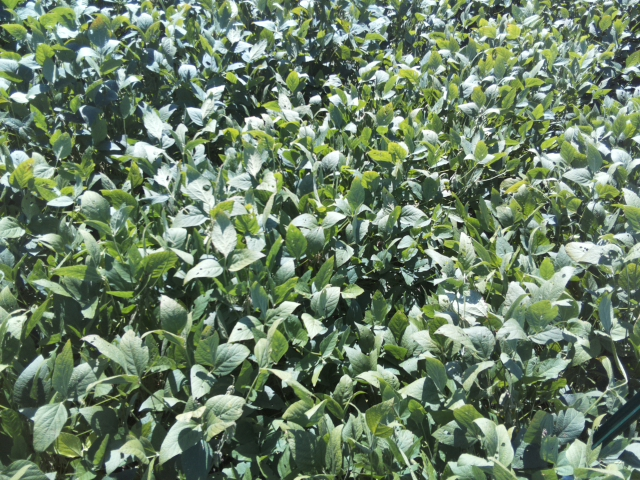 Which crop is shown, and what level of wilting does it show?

soybean, leaflets folding inward at secondary pulvinus with no turgor loss in leaflets or petioles
